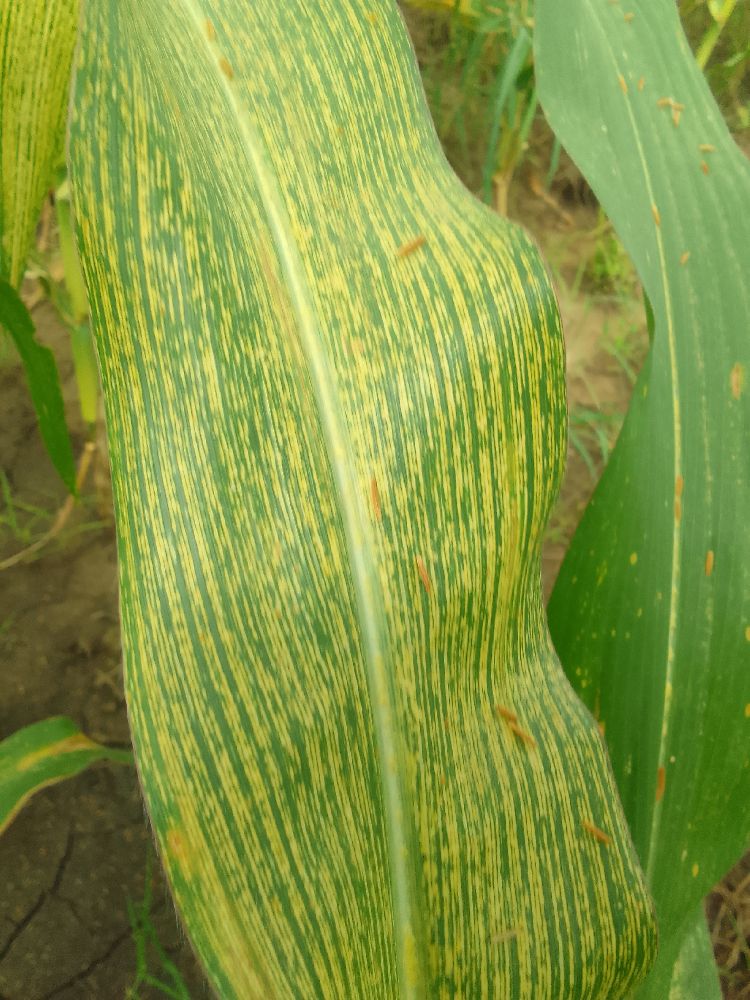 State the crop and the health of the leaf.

maize, maize streak virus
